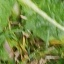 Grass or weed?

structured weed
